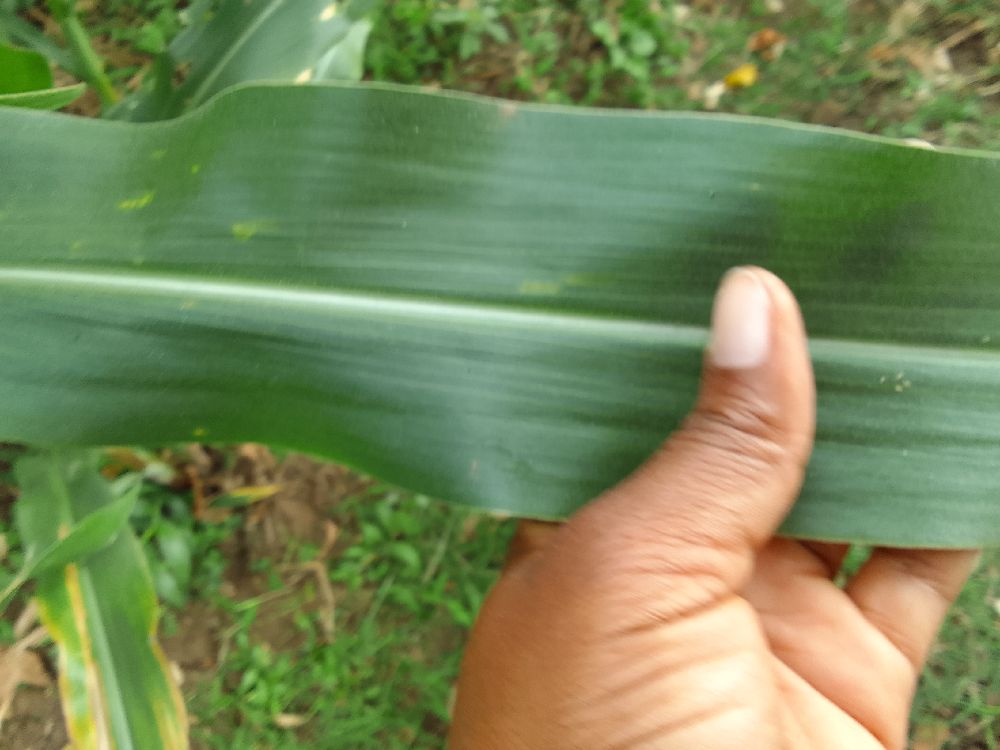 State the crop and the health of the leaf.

maize, healthy
